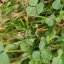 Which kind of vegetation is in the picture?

unstructured weed
